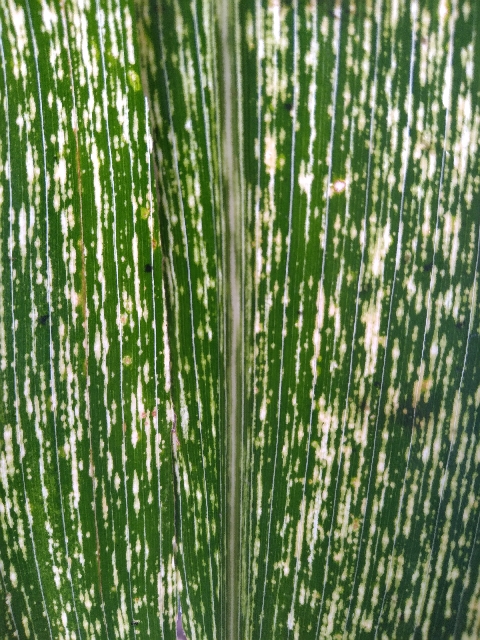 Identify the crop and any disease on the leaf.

maize, maize streak virus
